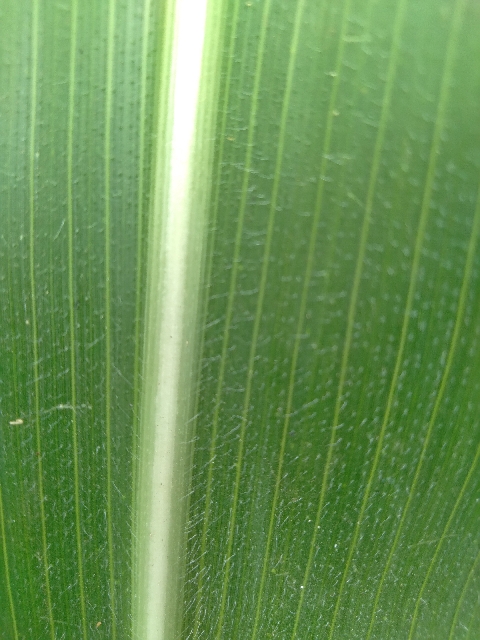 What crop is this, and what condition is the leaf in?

maize, healthy
